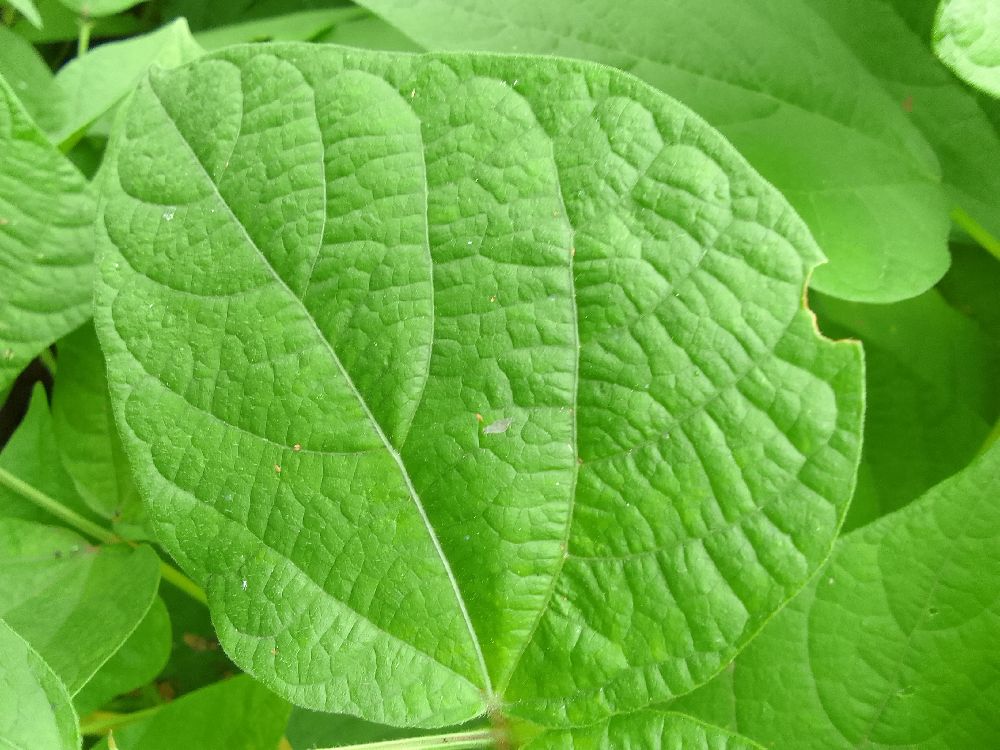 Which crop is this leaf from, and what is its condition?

common bean, healthy
